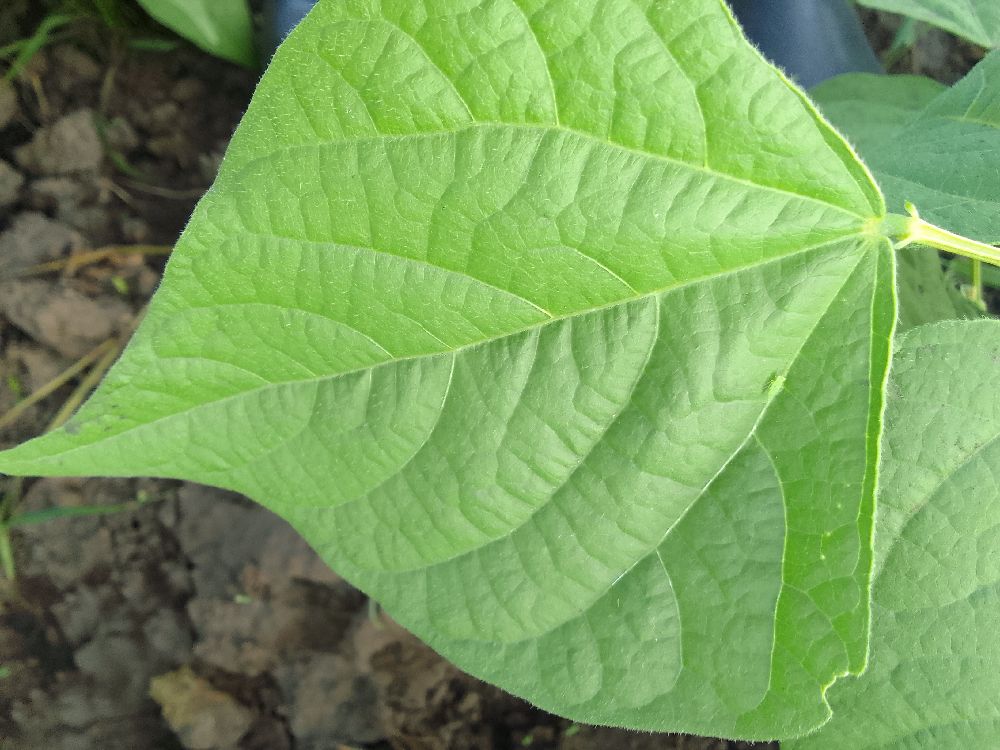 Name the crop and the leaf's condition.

common bean, healthy
